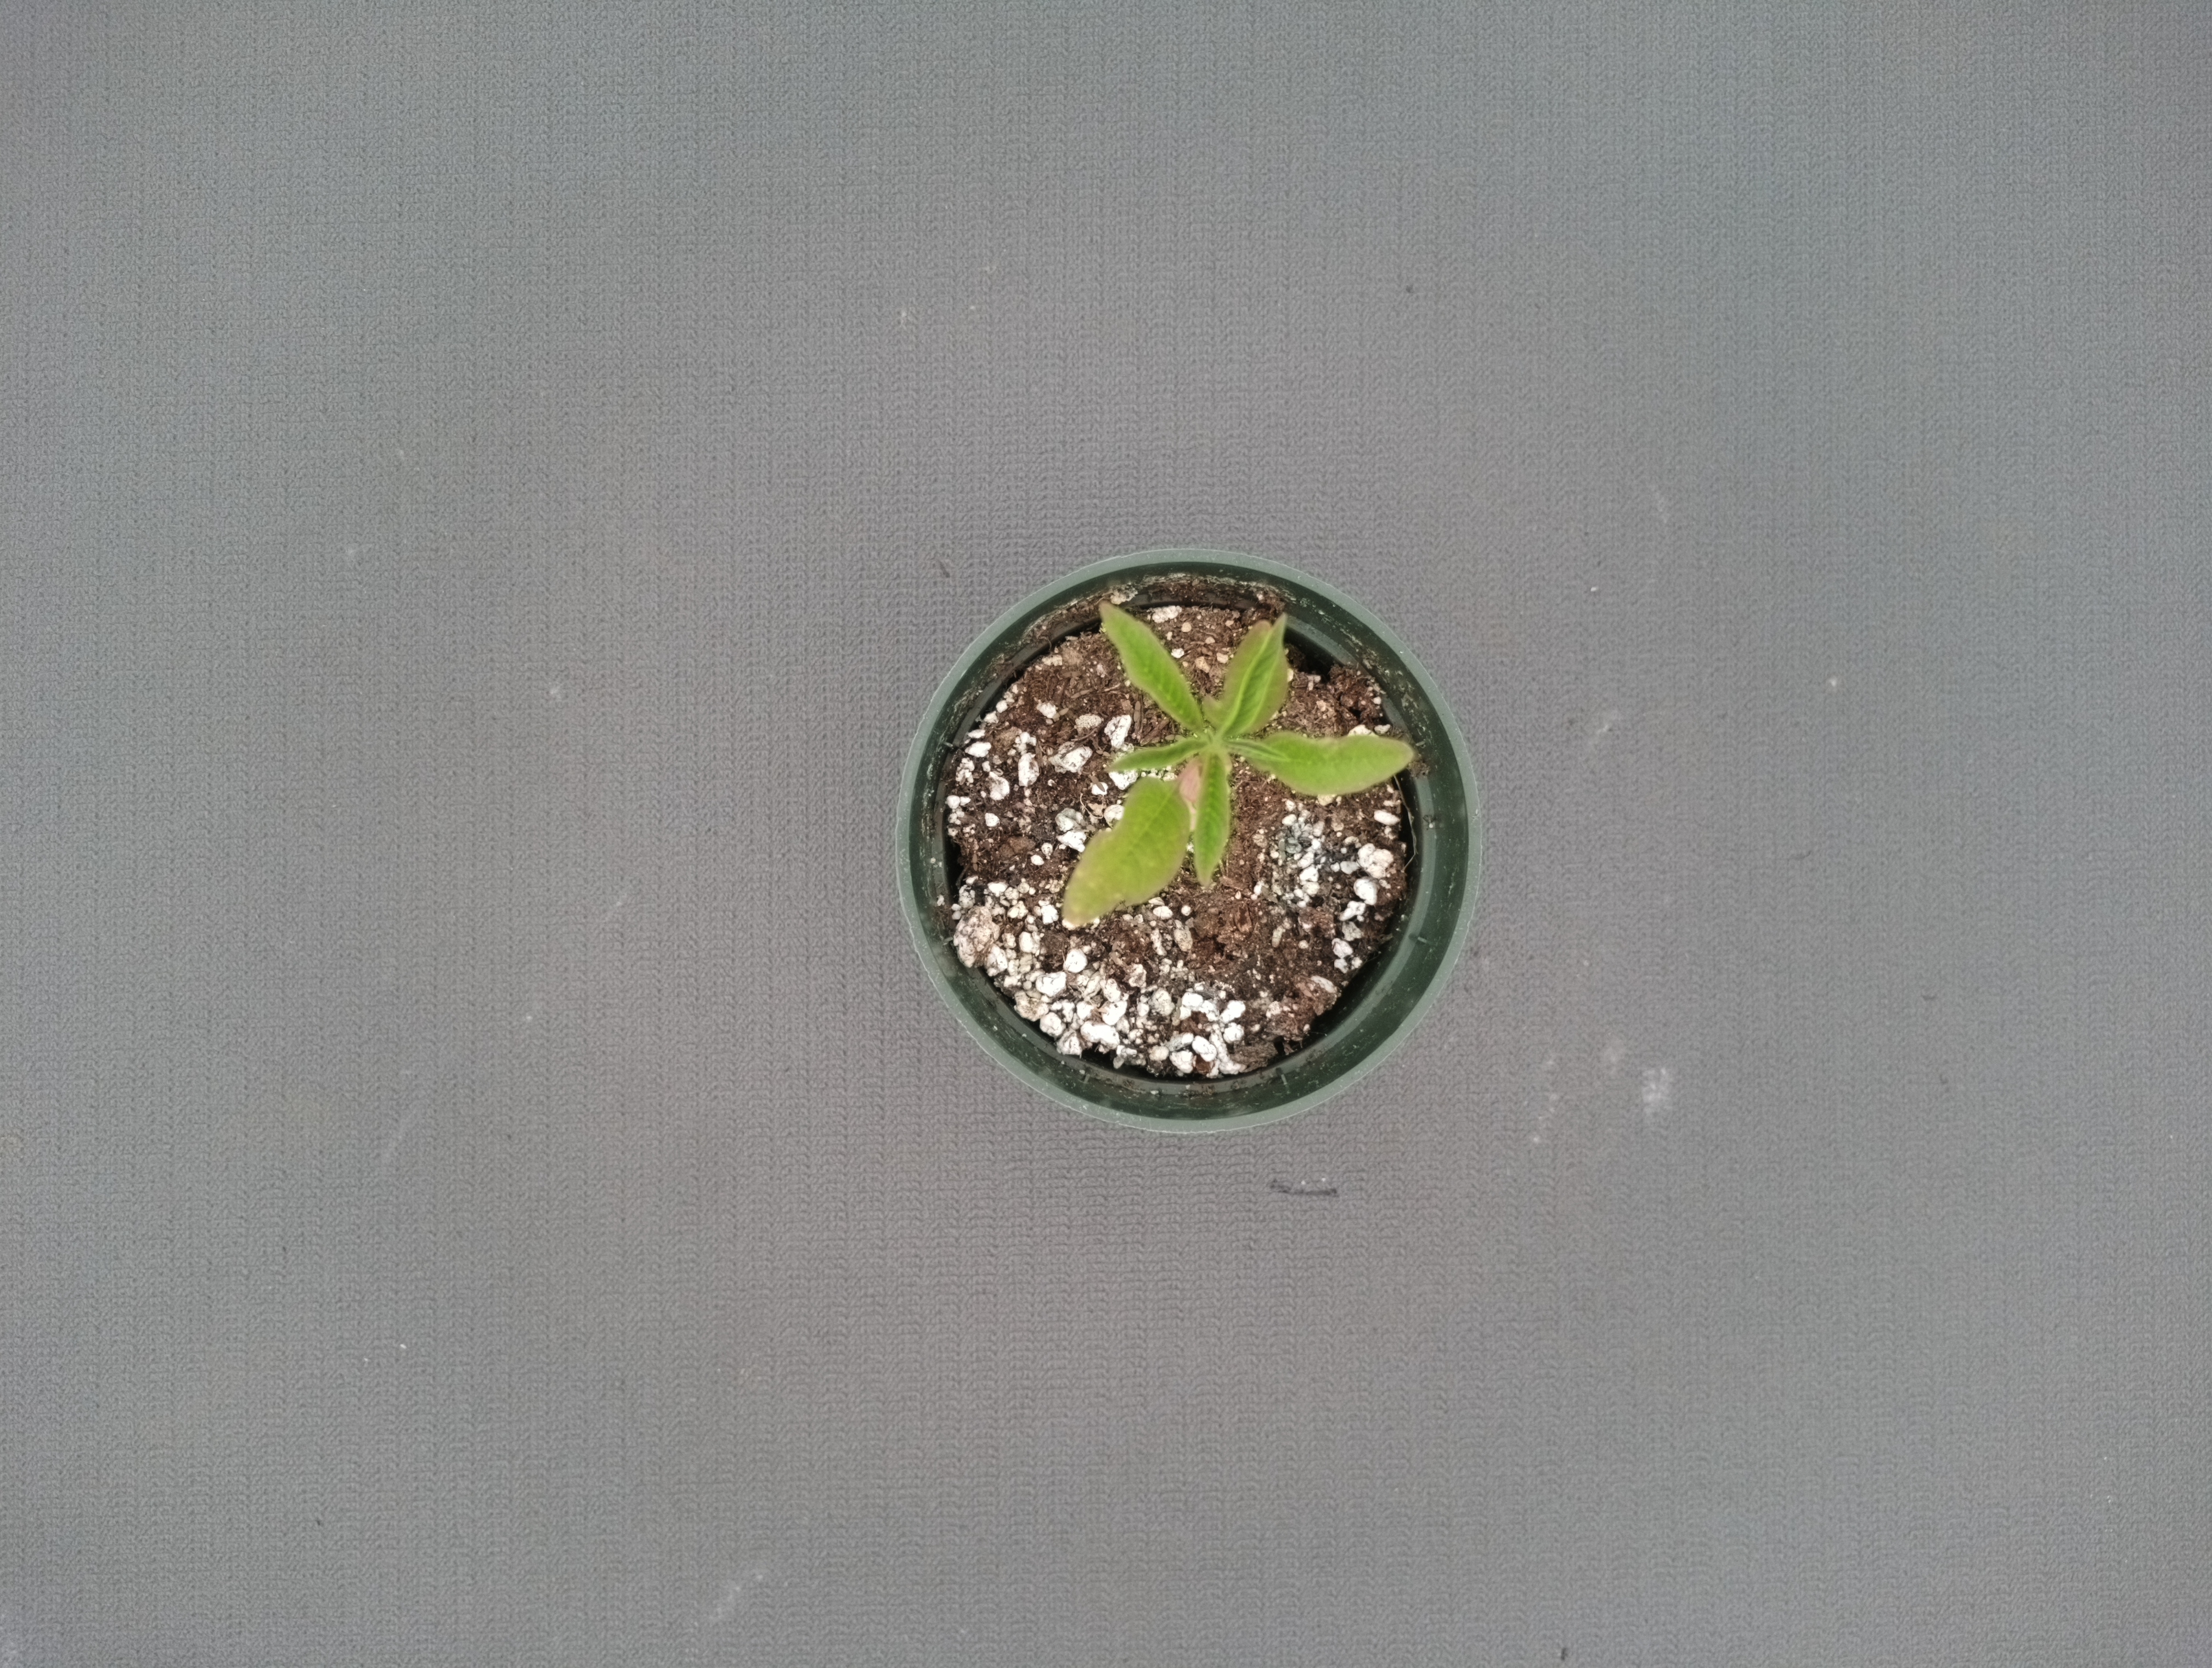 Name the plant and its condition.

waterhemp, healthy untreated
